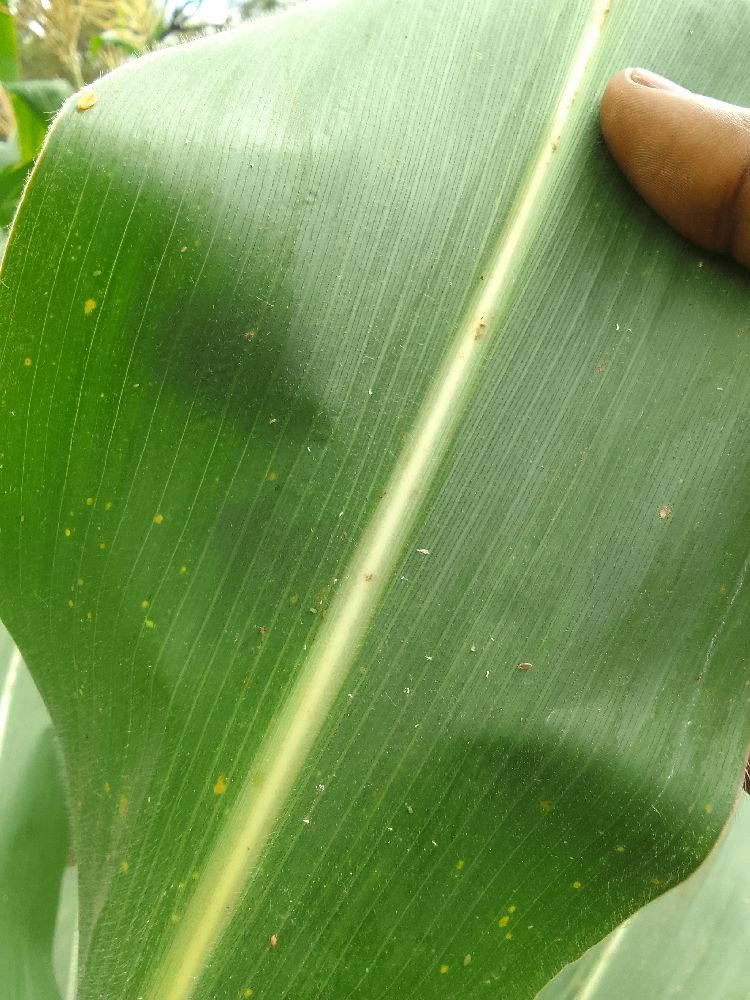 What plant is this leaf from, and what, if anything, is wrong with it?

maize, healthy
